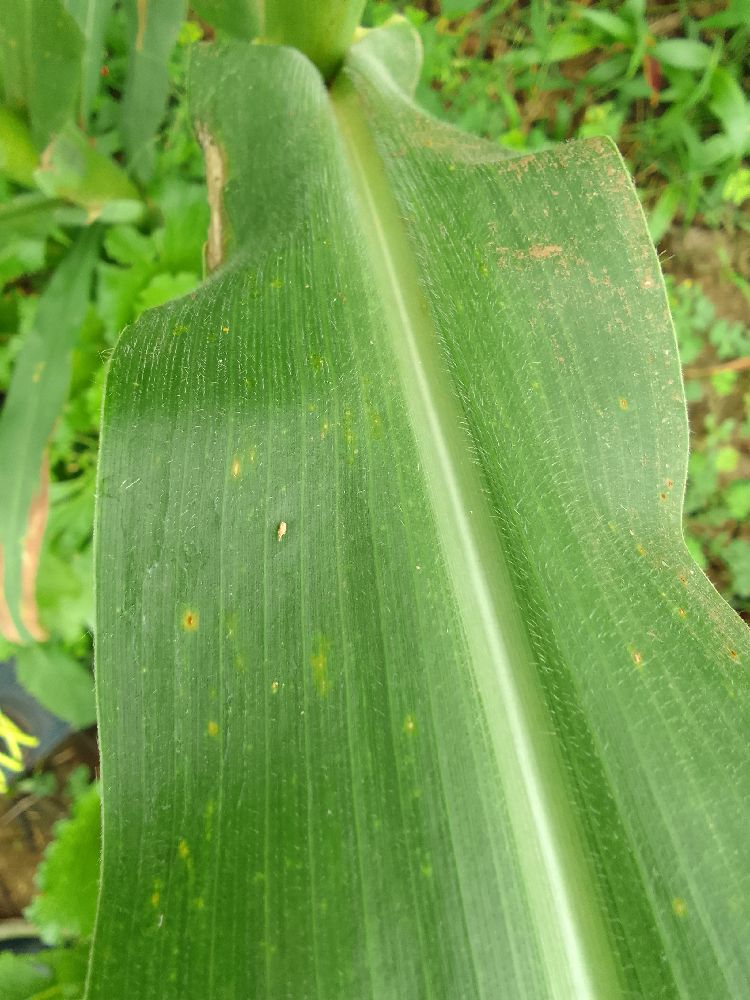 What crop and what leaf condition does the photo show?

maize, healthy
